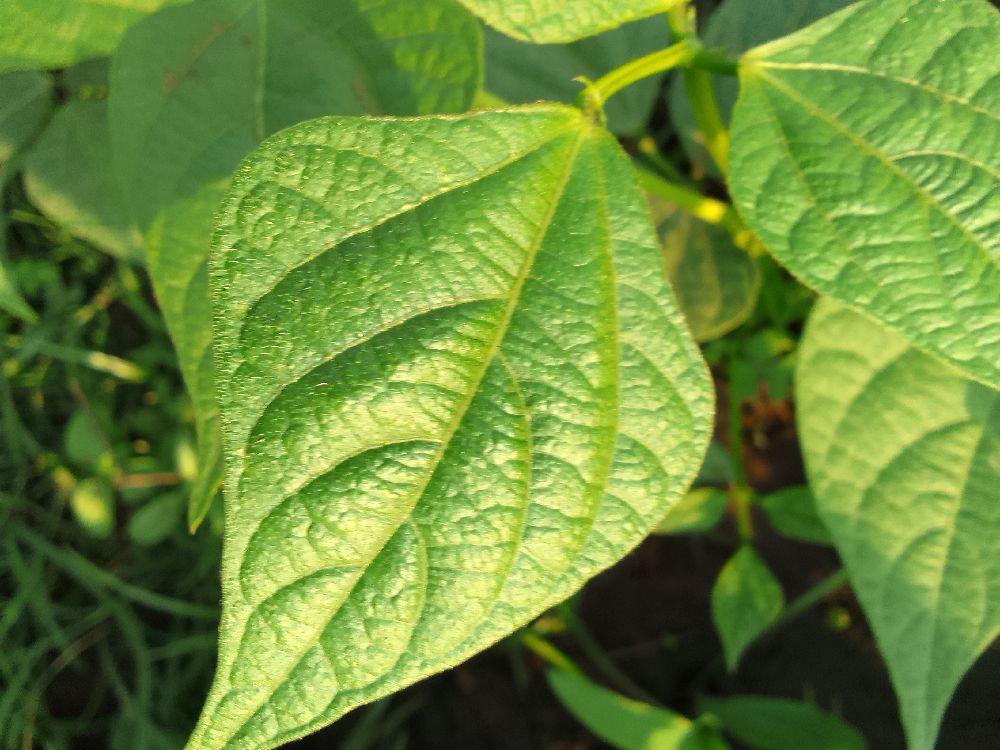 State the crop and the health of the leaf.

common bean, healthy
